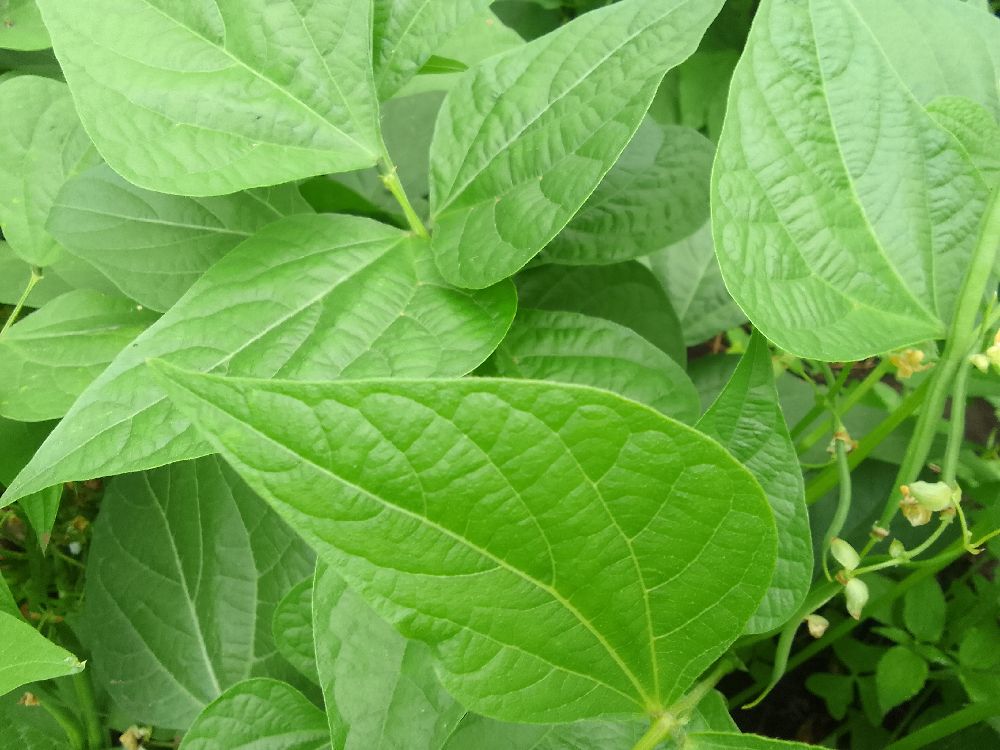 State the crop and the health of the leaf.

common bean, healthy
